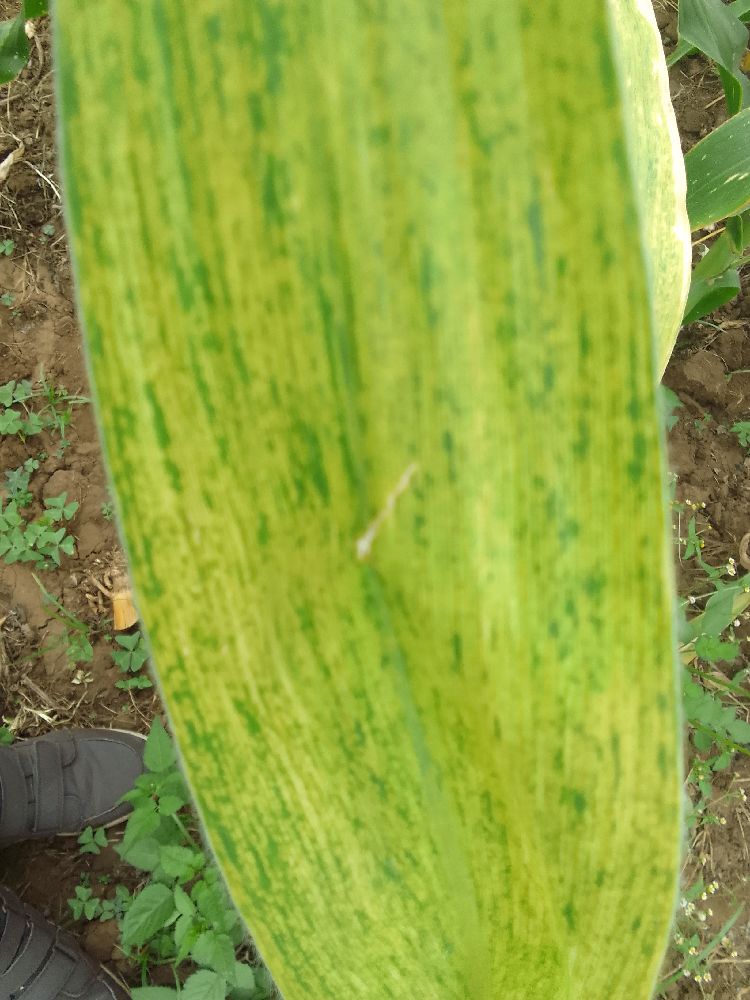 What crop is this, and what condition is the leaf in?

maize, maize lethal necrosis
